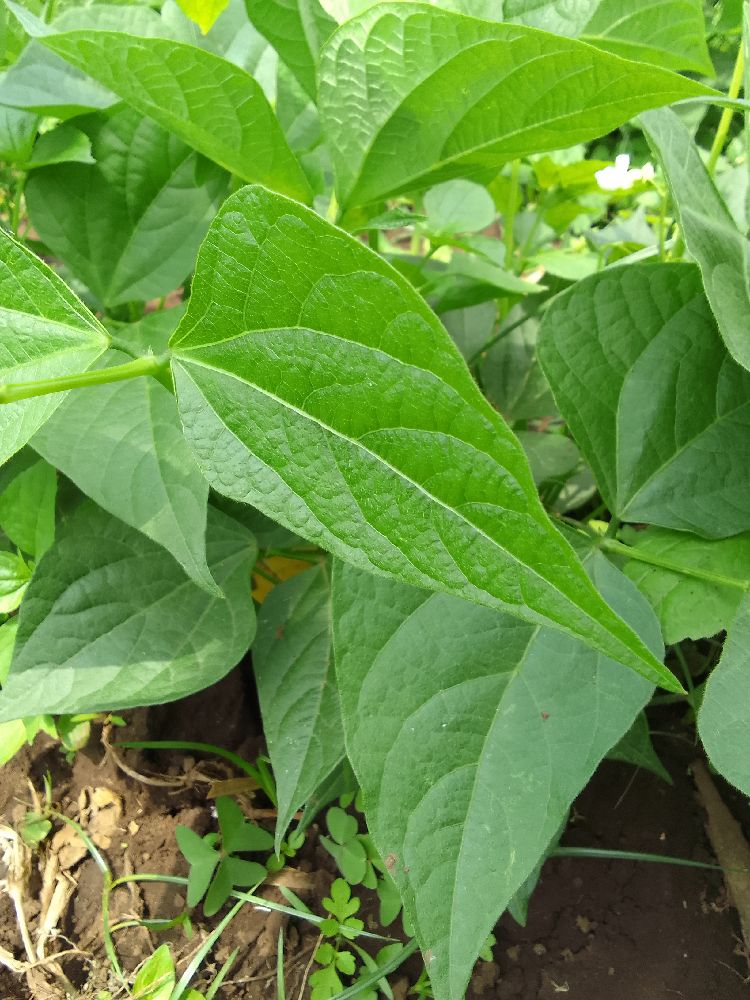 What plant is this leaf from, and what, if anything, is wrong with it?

common bean, healthy
